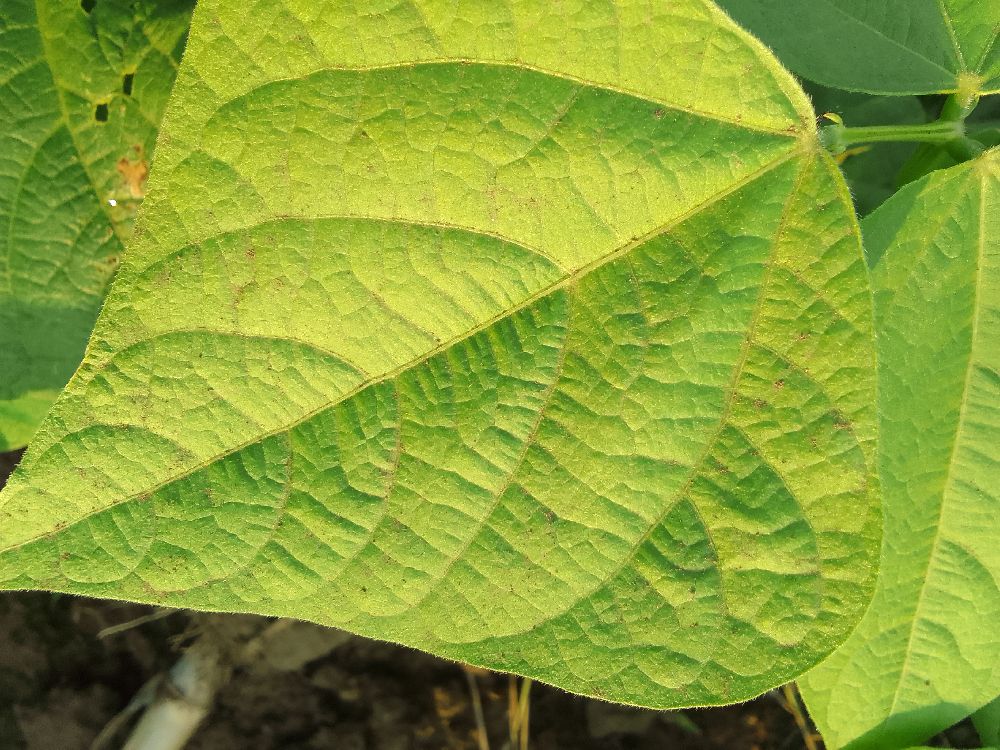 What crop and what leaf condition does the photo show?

common bean, healthy
